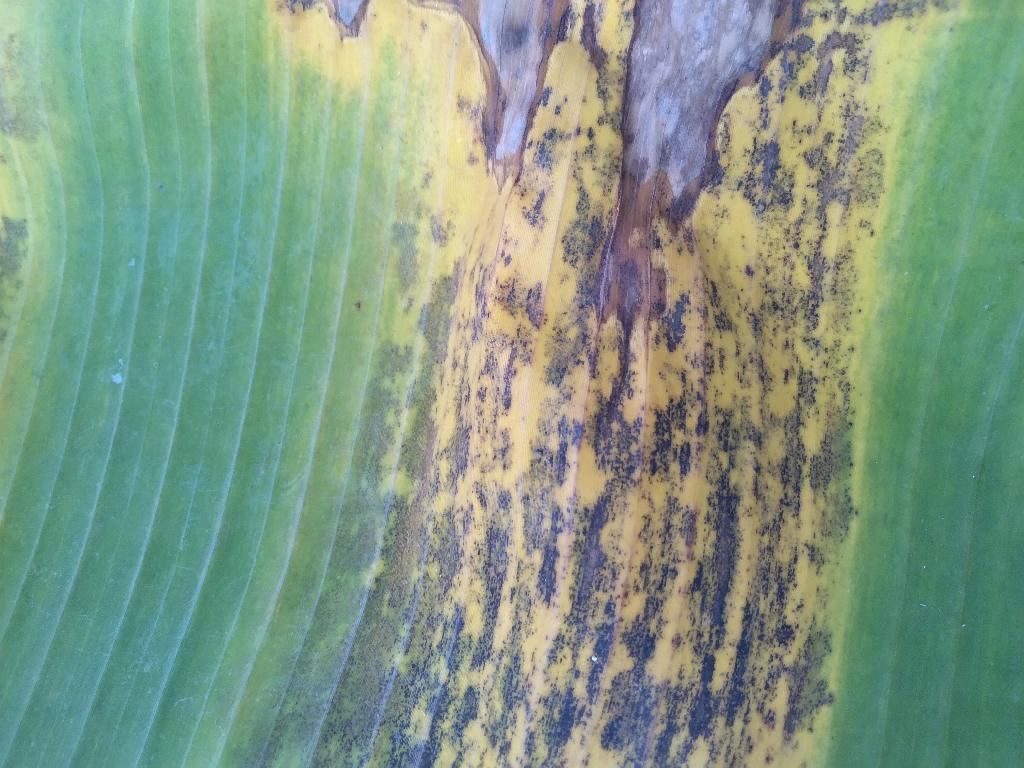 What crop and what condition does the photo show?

banana, black sigatoka
